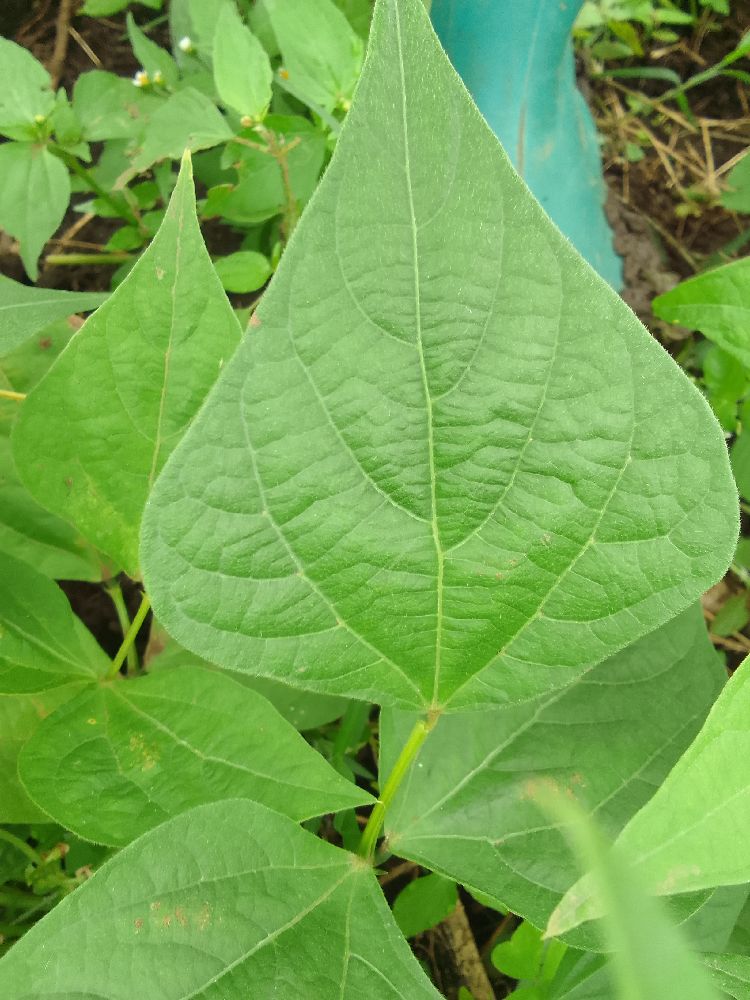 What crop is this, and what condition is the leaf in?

common bean, healthy
